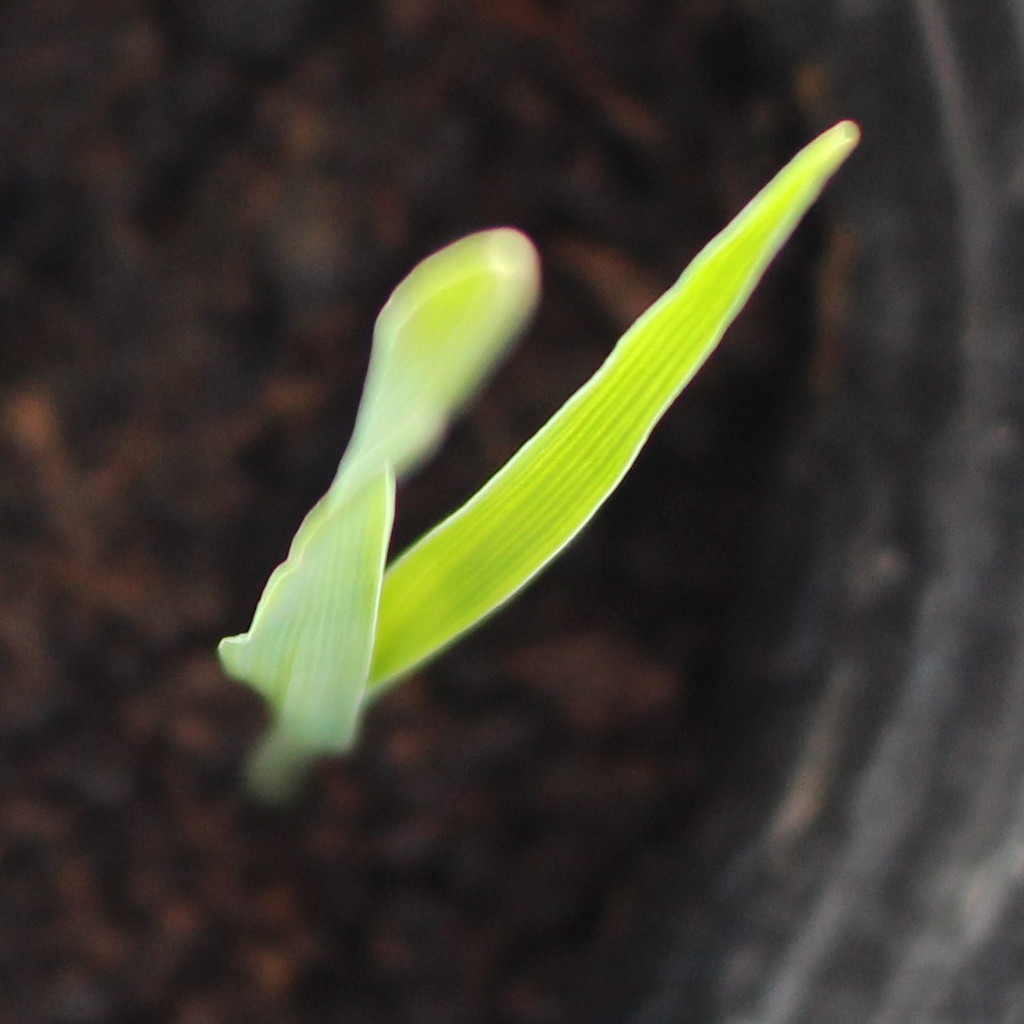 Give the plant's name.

Avena sterilis
